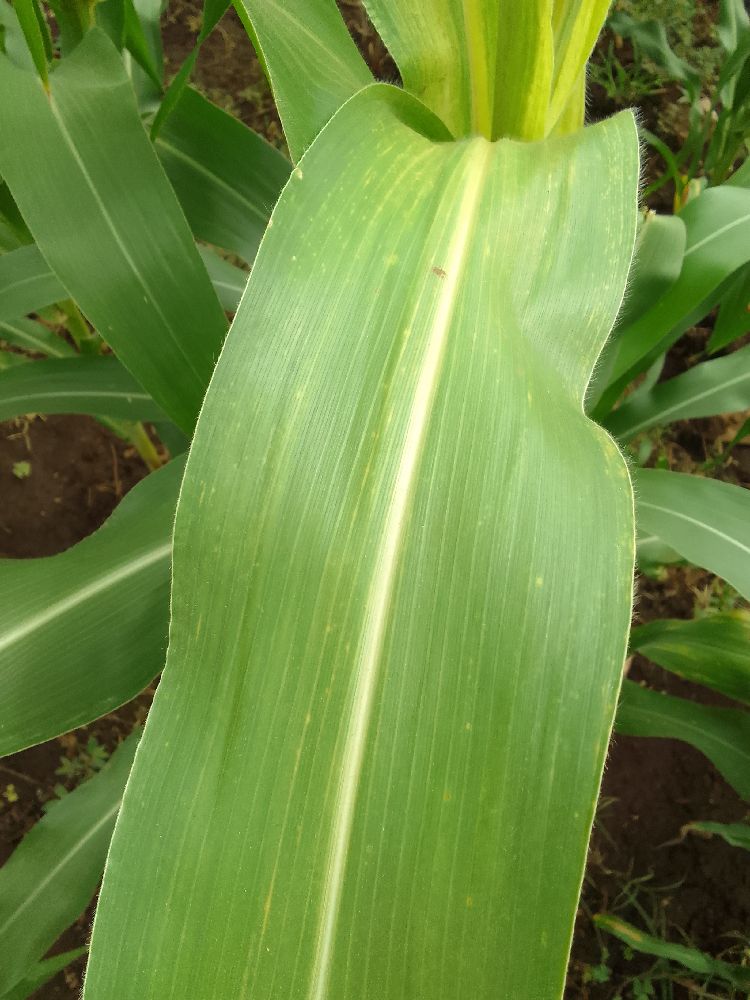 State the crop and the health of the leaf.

maize, maize lethal necrosis
